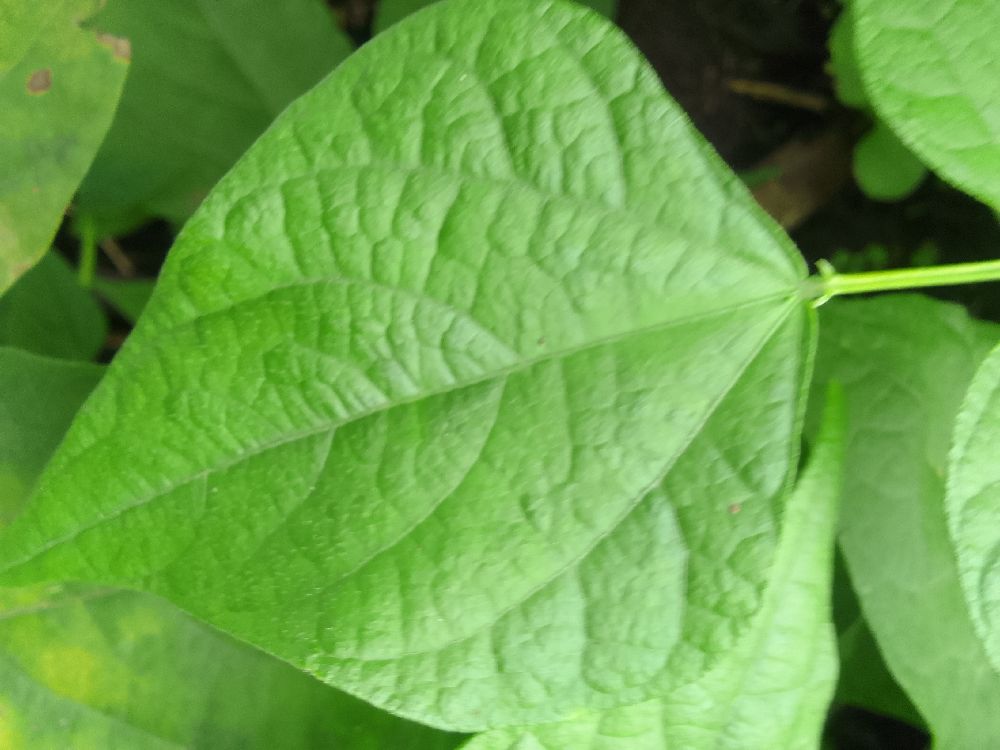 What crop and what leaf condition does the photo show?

common bean, healthy
